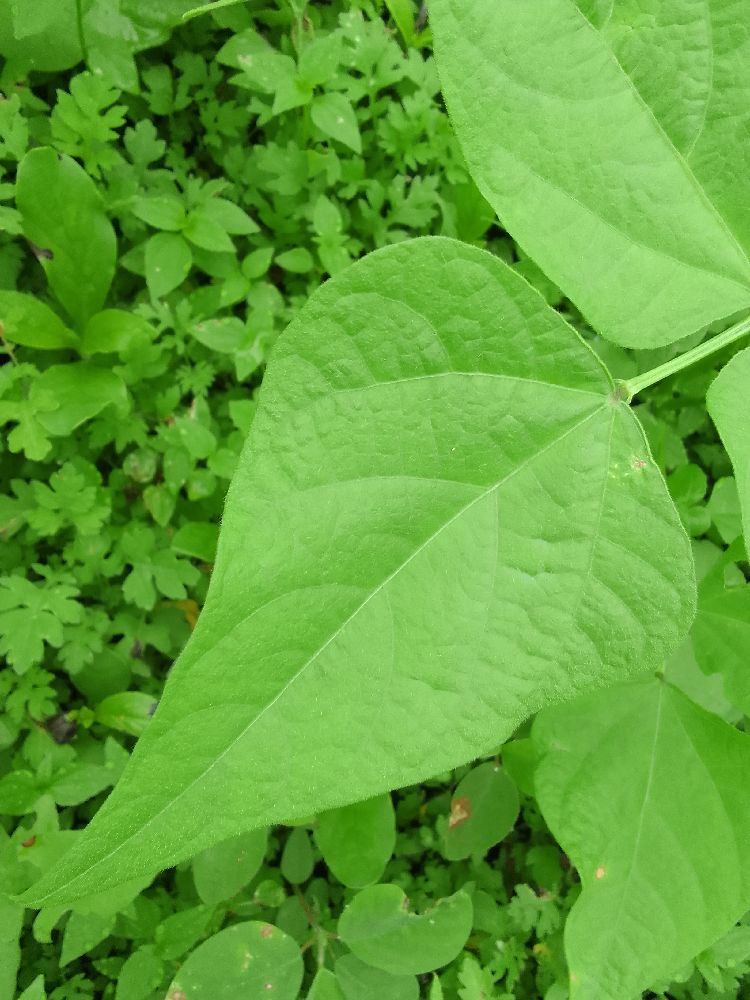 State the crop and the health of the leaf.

common bean, healthy
